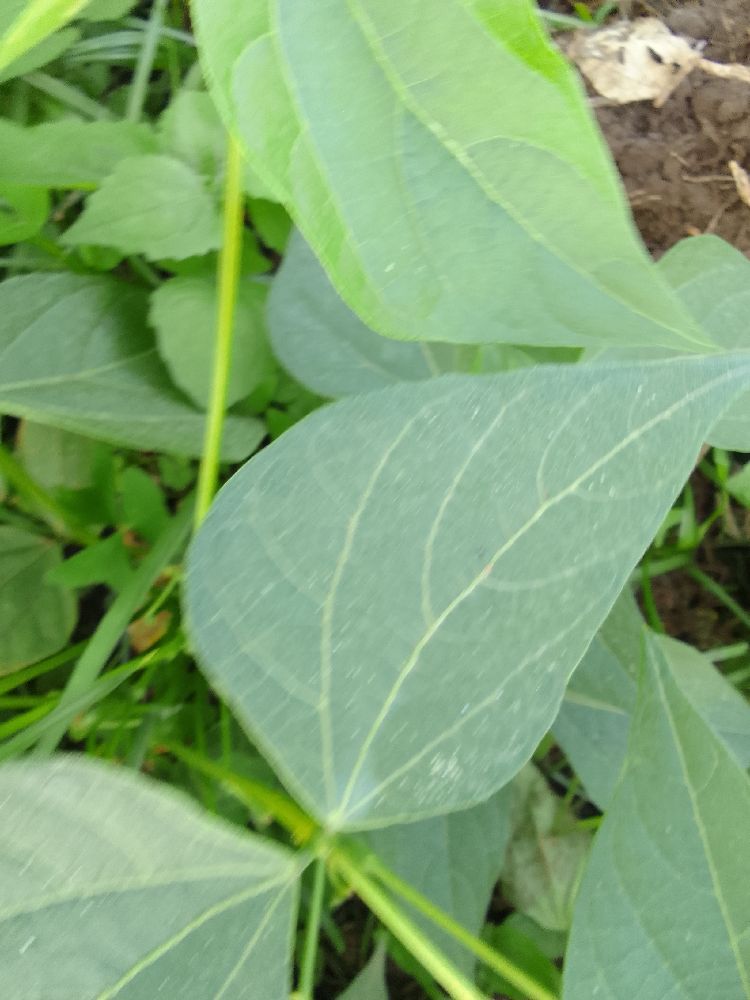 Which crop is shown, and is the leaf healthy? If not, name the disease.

common bean, healthy
